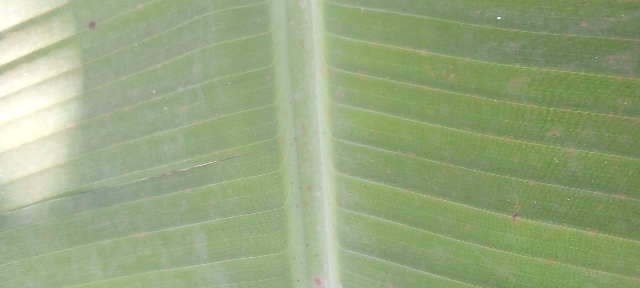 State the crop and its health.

banana, healthy
